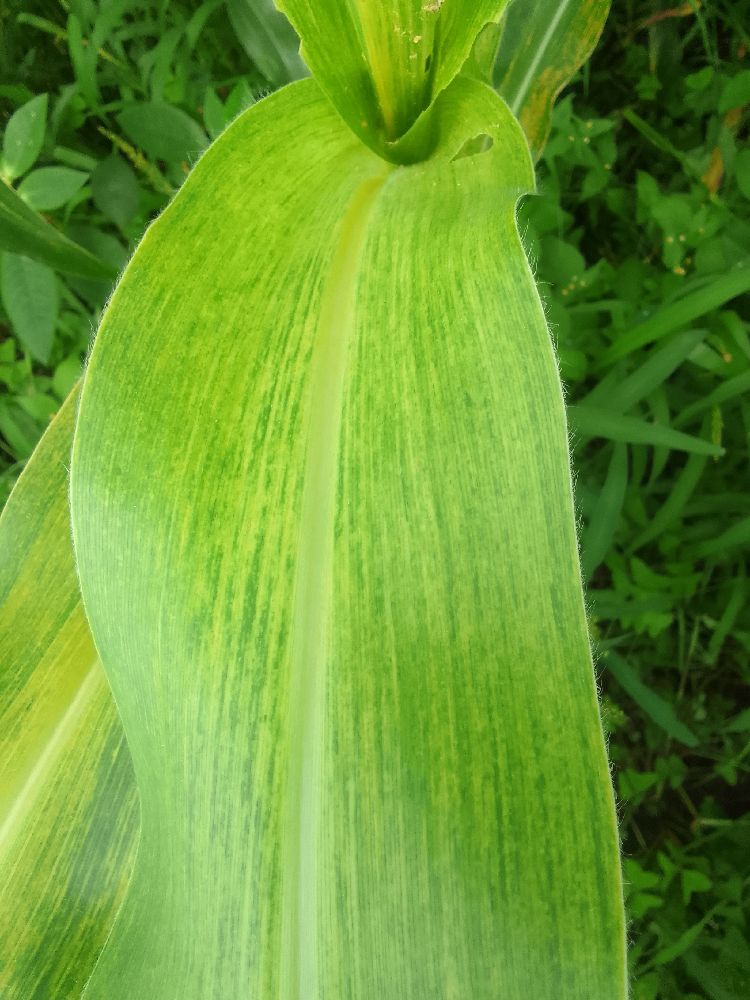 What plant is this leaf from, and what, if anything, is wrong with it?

maize, maize lethal necrosis
